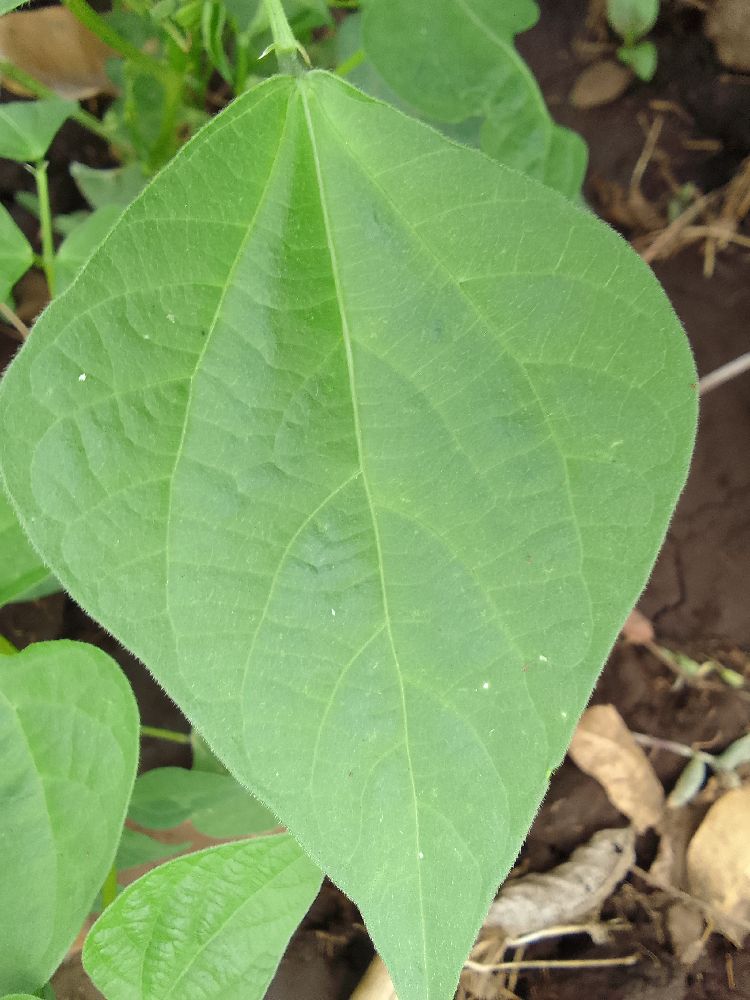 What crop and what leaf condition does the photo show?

common bean, healthy
